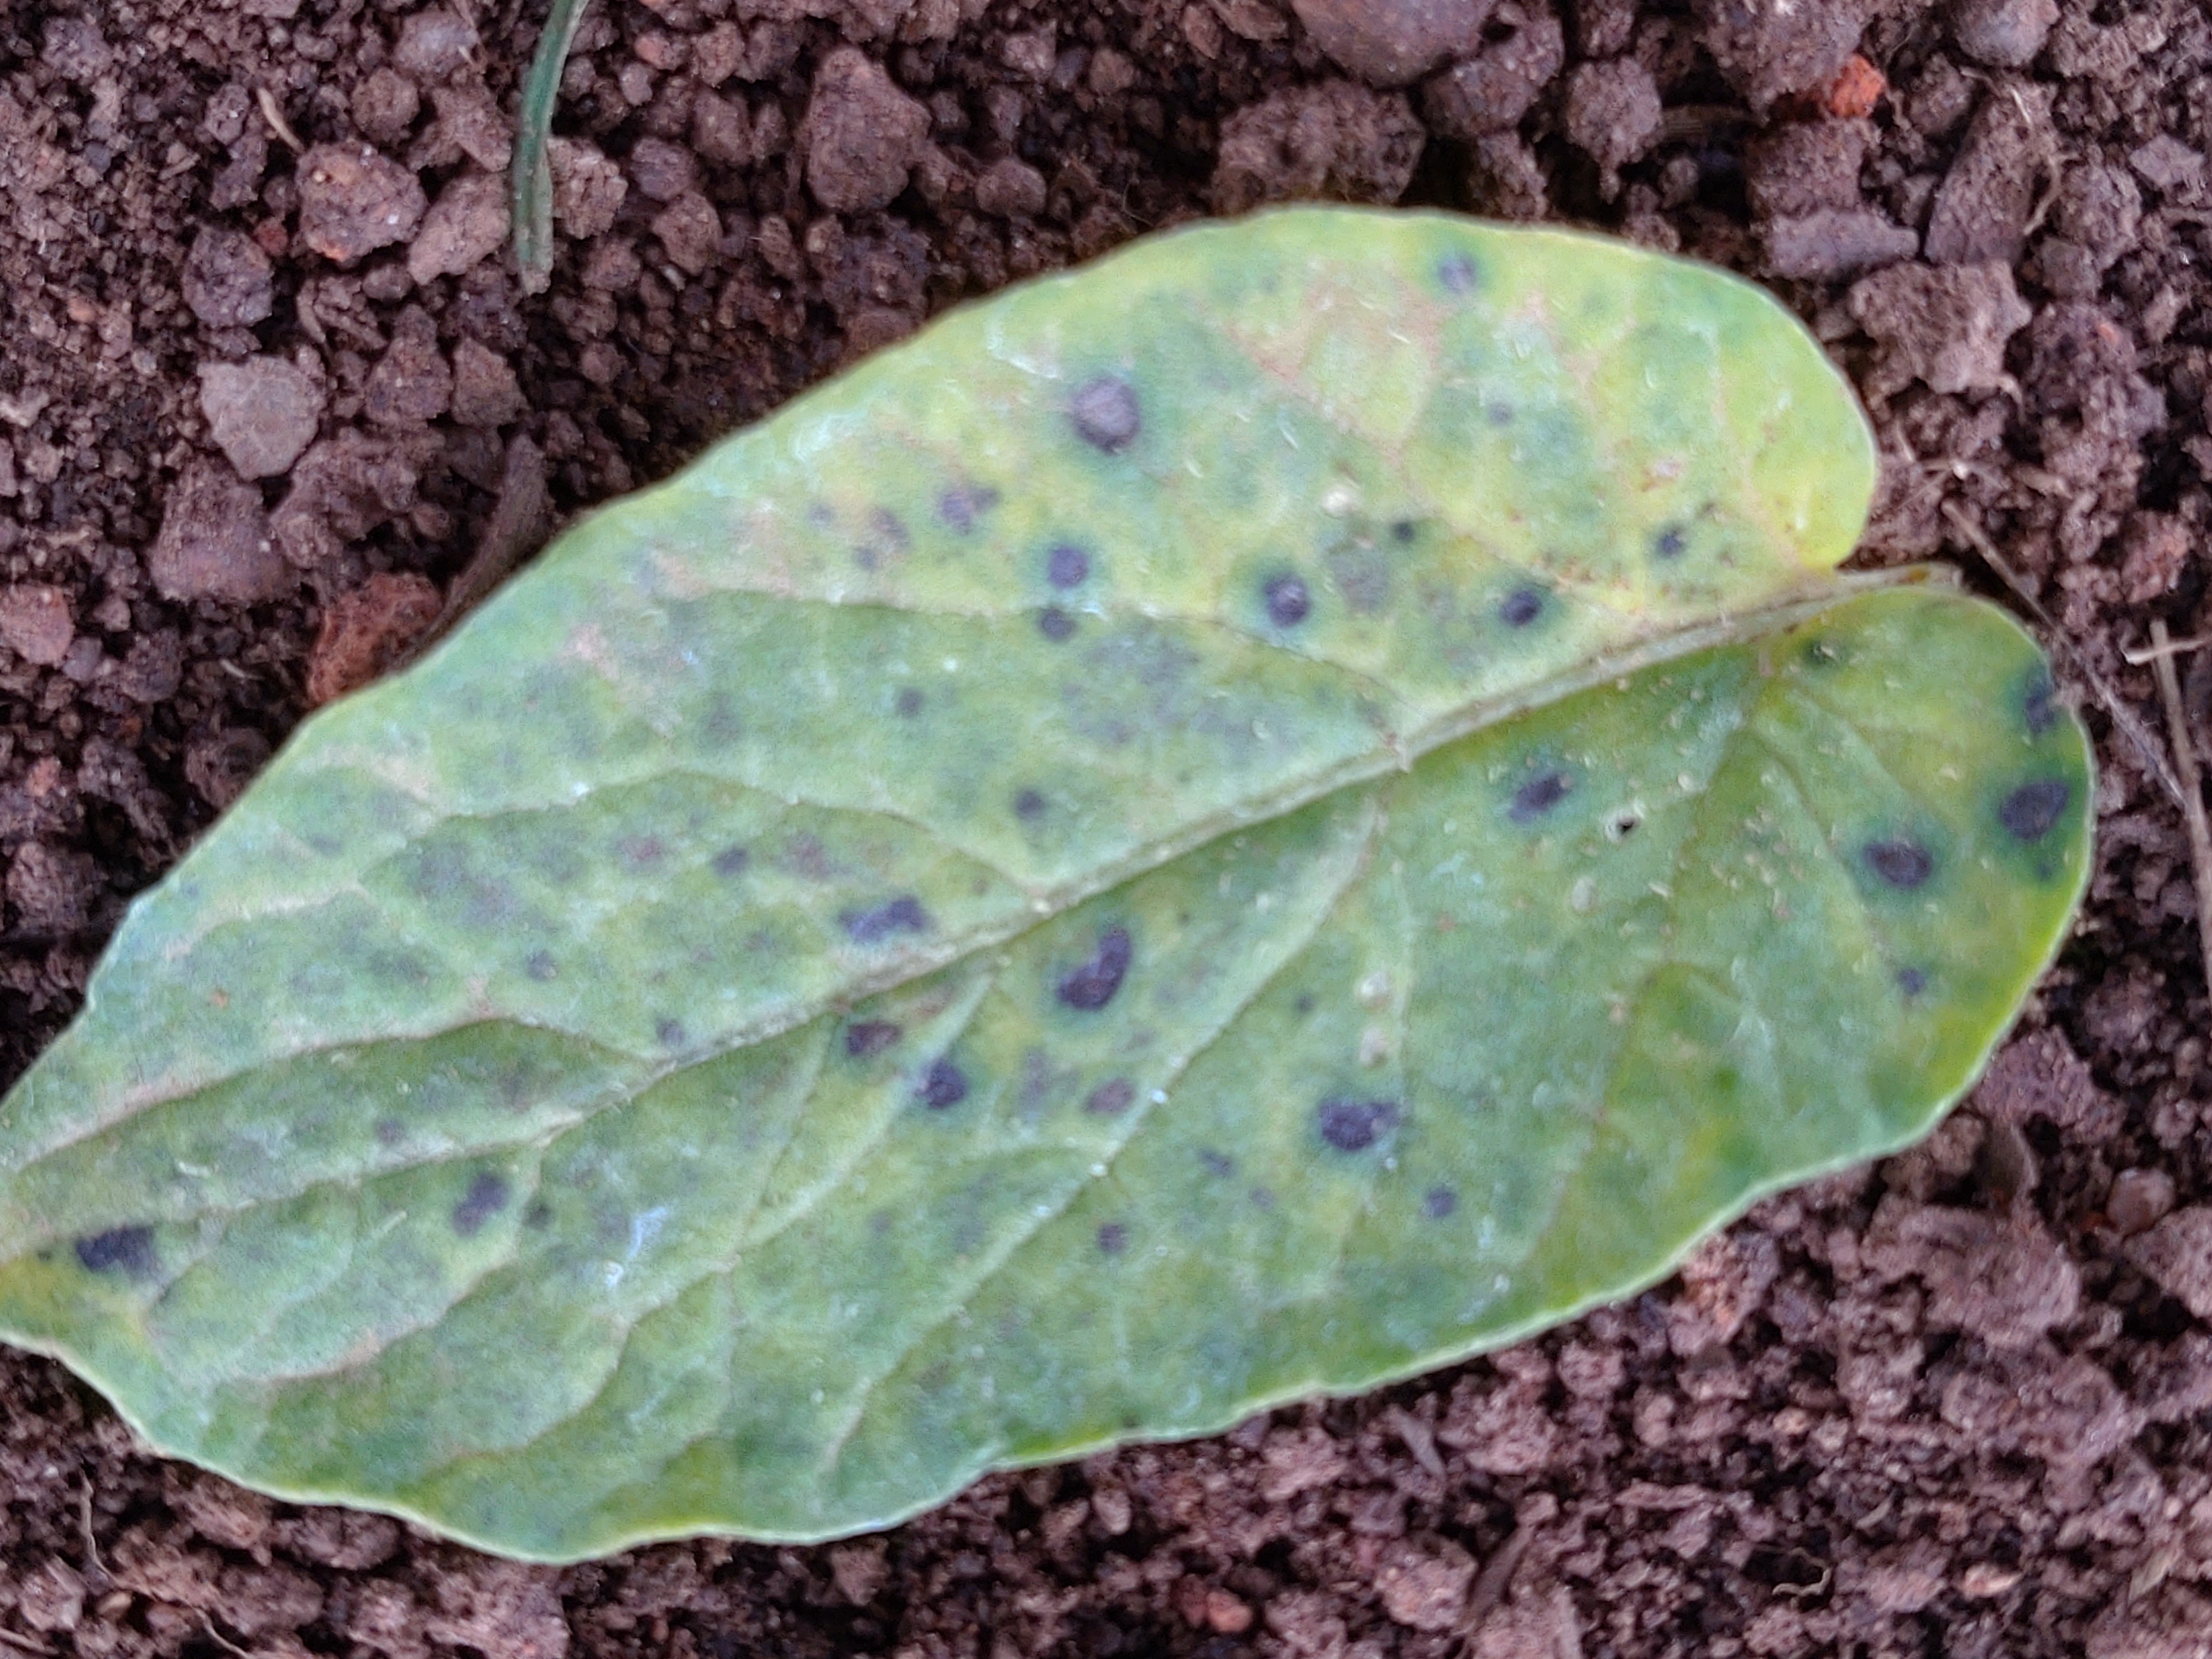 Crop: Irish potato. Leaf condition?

late blight
